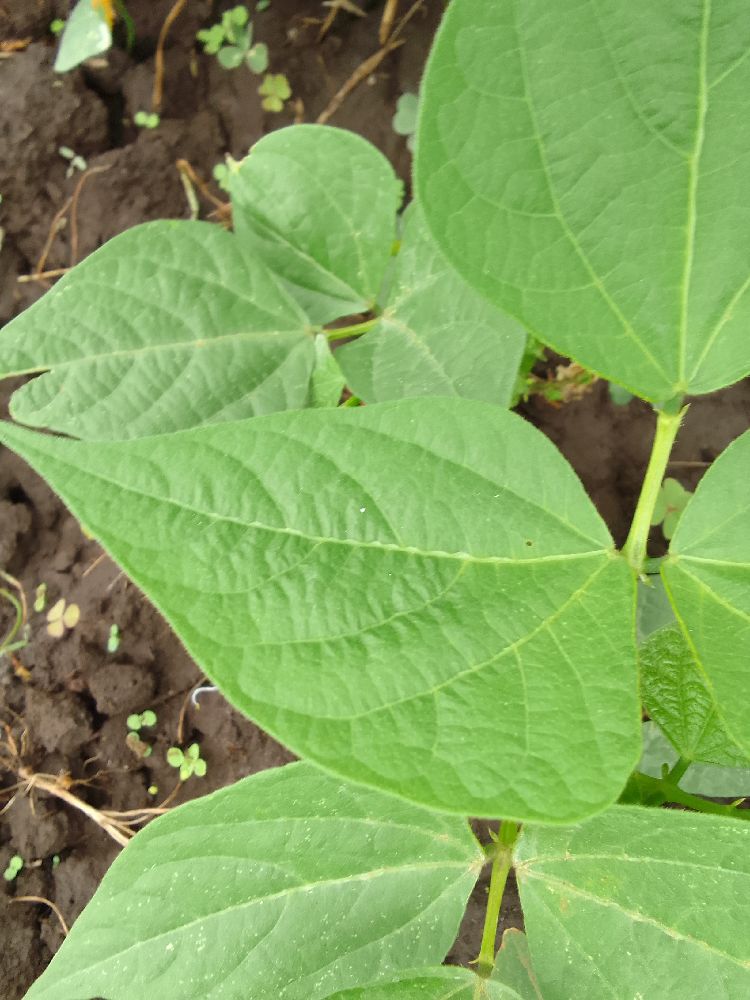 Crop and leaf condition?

common bean, healthy
